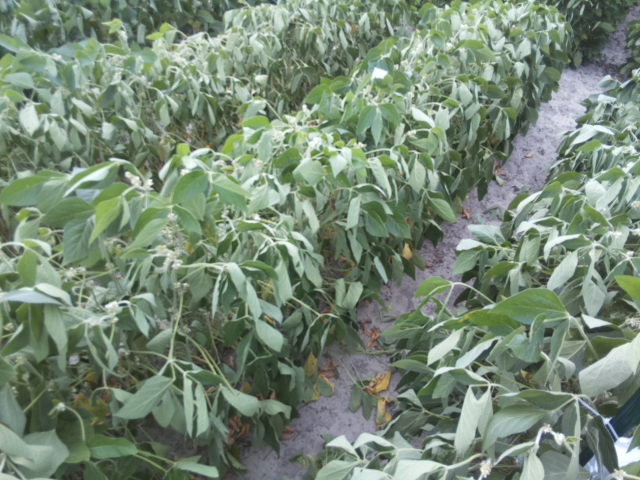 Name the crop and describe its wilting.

soybean, moderate turgor loss in upper canopy
